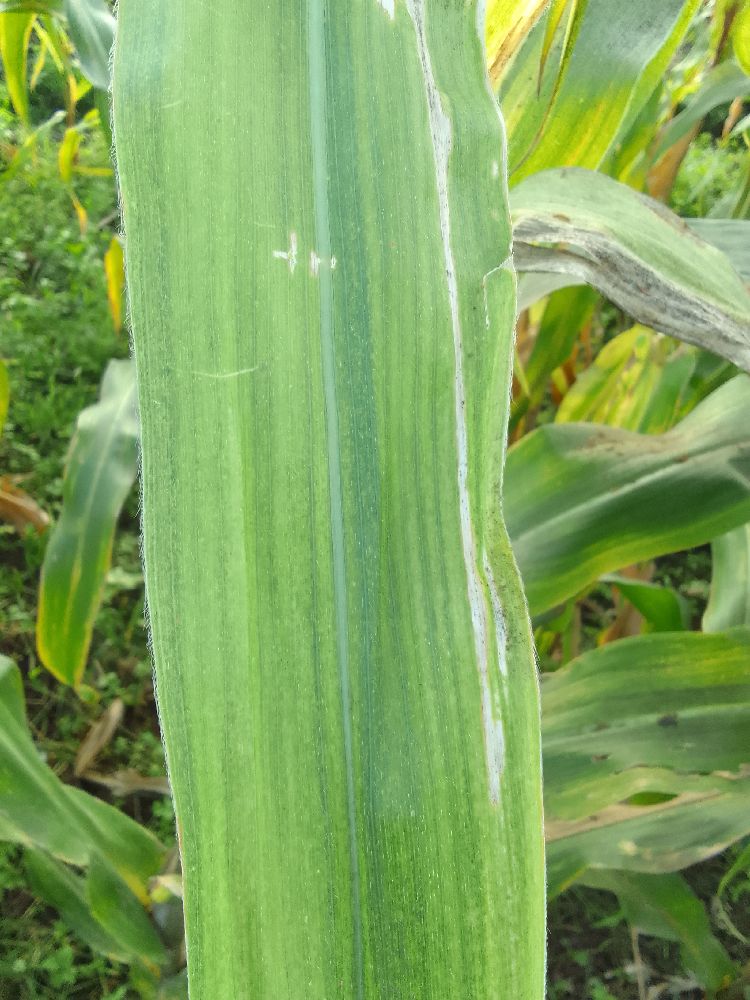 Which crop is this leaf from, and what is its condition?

maize, maize lethal necrosis
